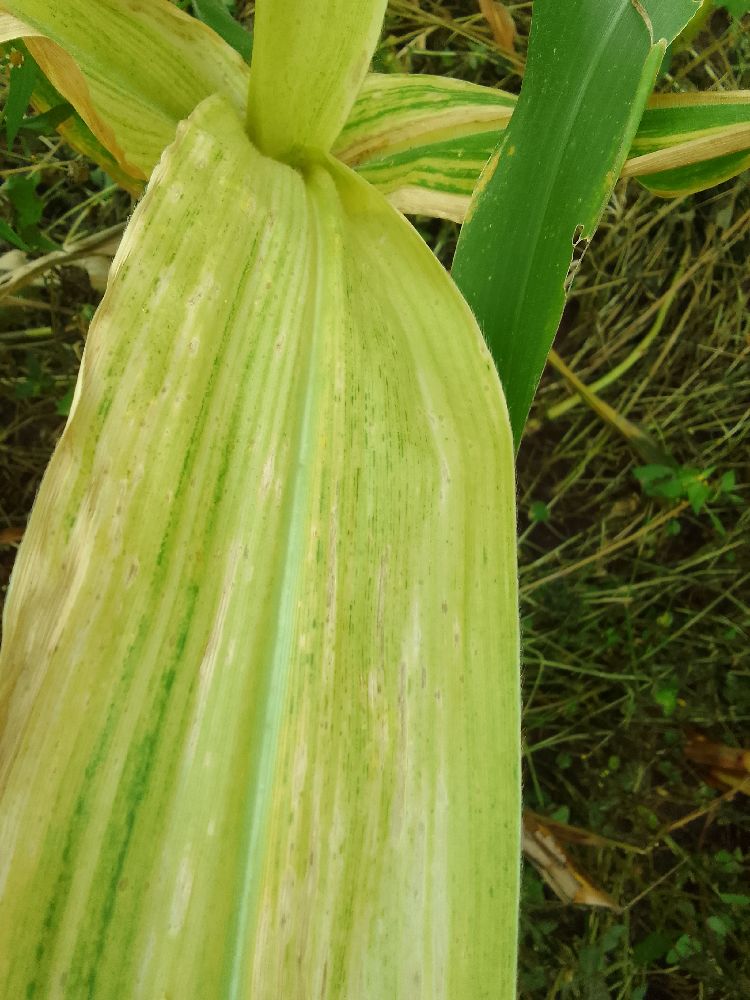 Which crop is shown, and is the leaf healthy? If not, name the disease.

maize, maize lethal necrosis
